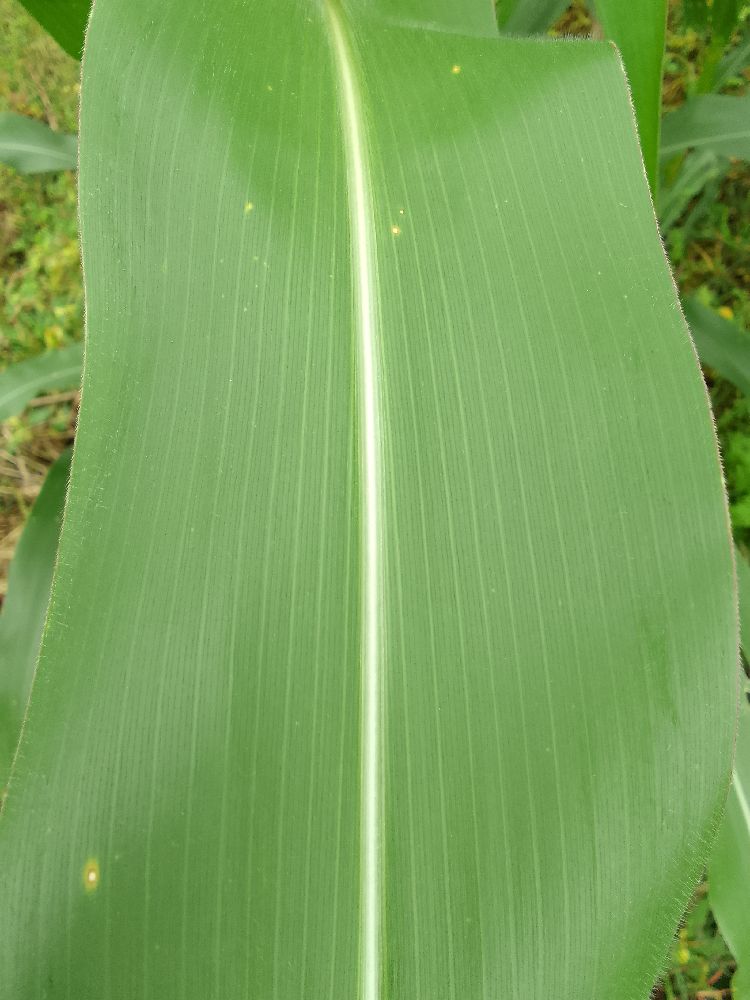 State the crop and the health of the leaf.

maize, healthy
